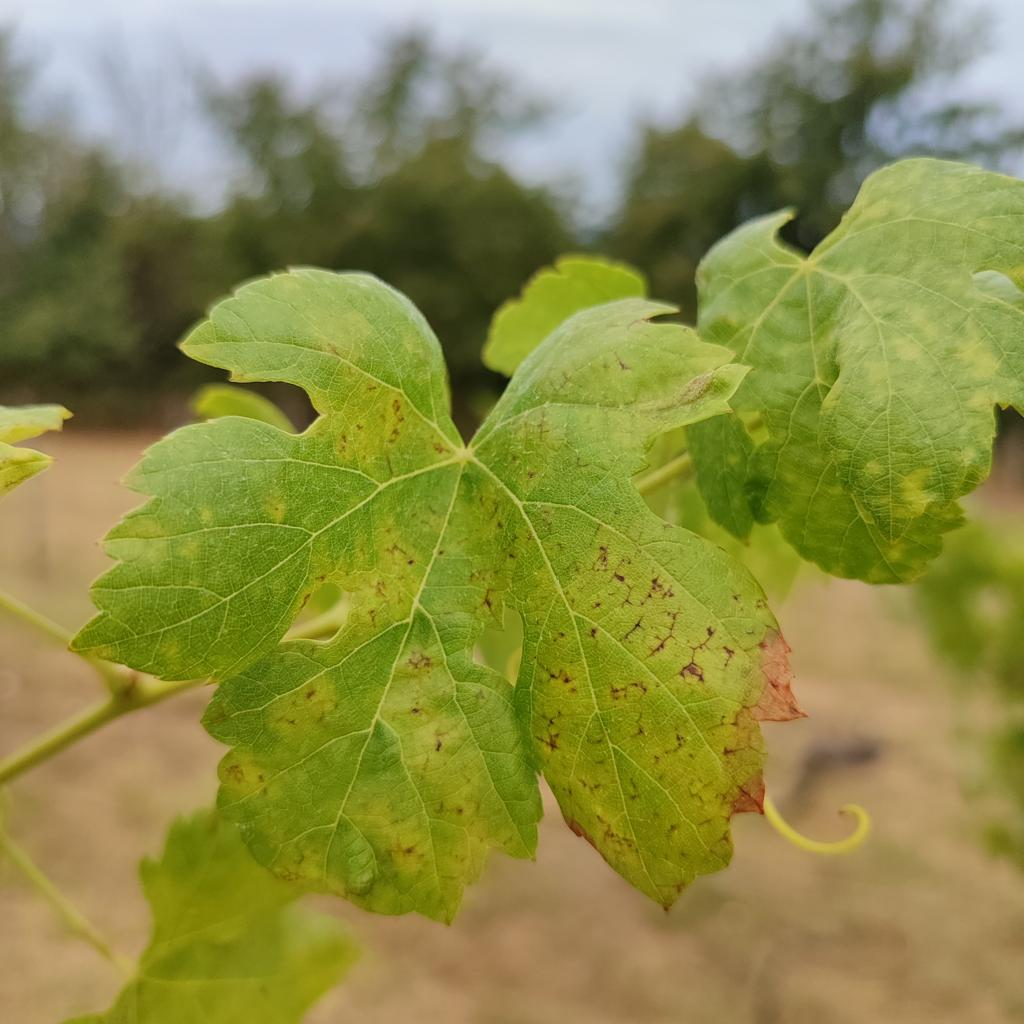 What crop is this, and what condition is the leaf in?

grapevine, esca complex
